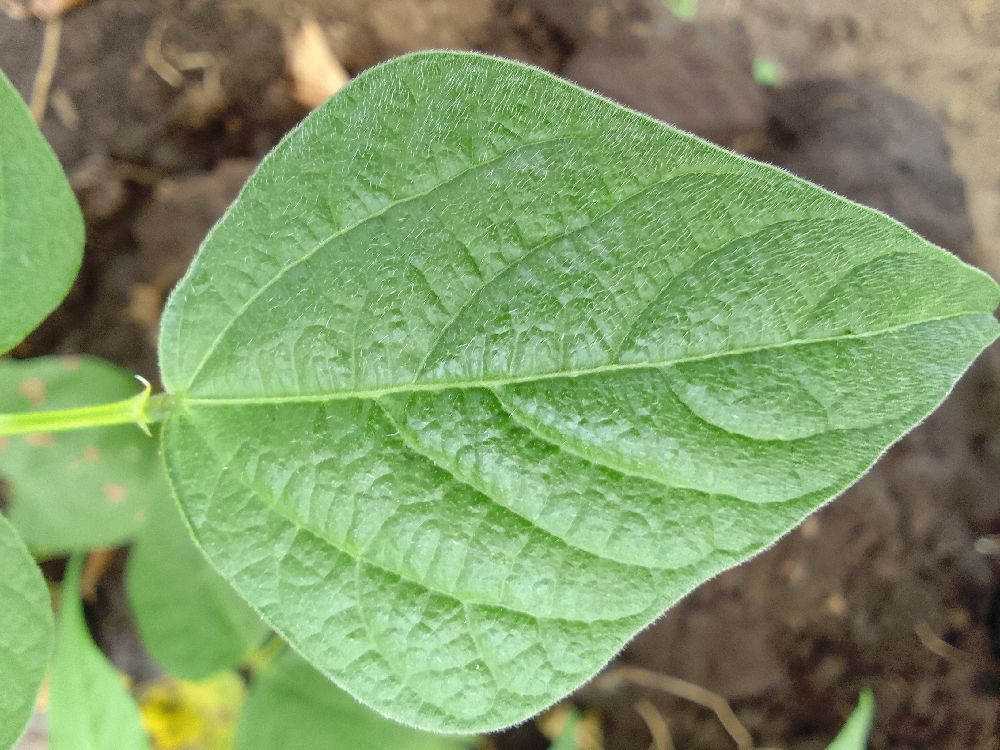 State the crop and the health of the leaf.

common bean, healthy
